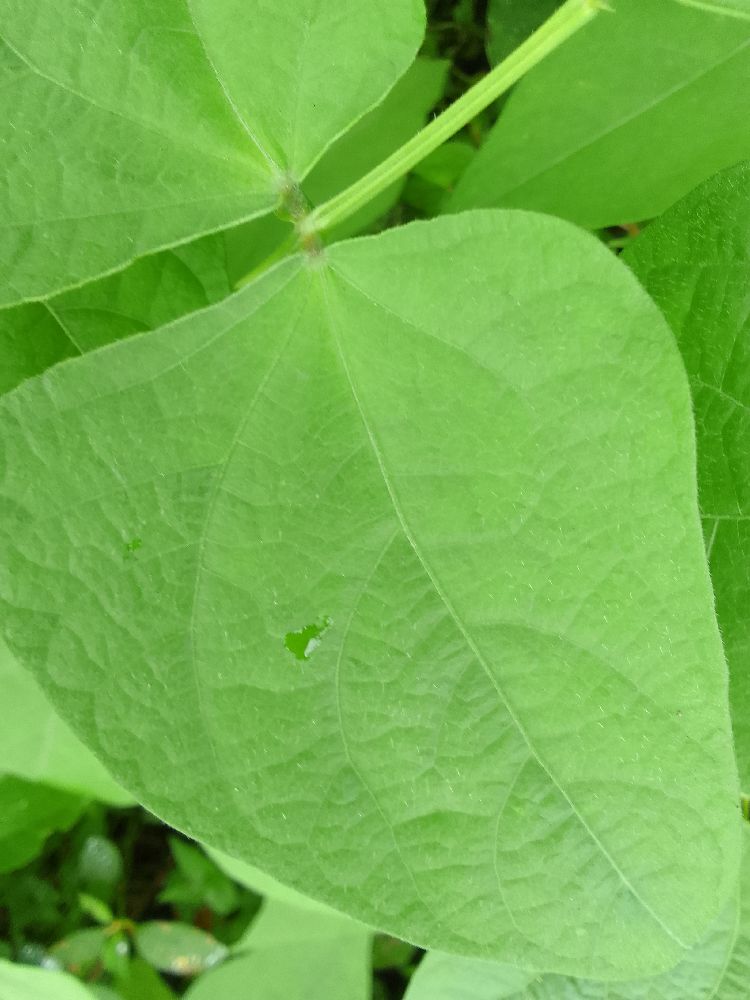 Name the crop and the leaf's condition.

common bean, healthy
